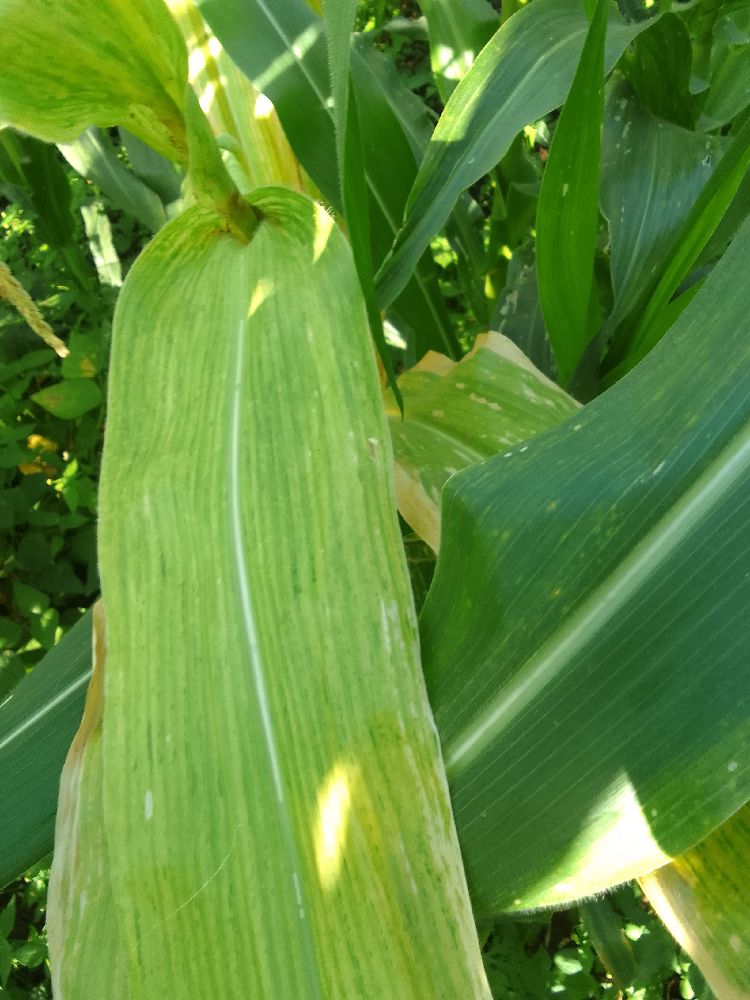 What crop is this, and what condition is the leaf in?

maize, maize lethal necrosis
